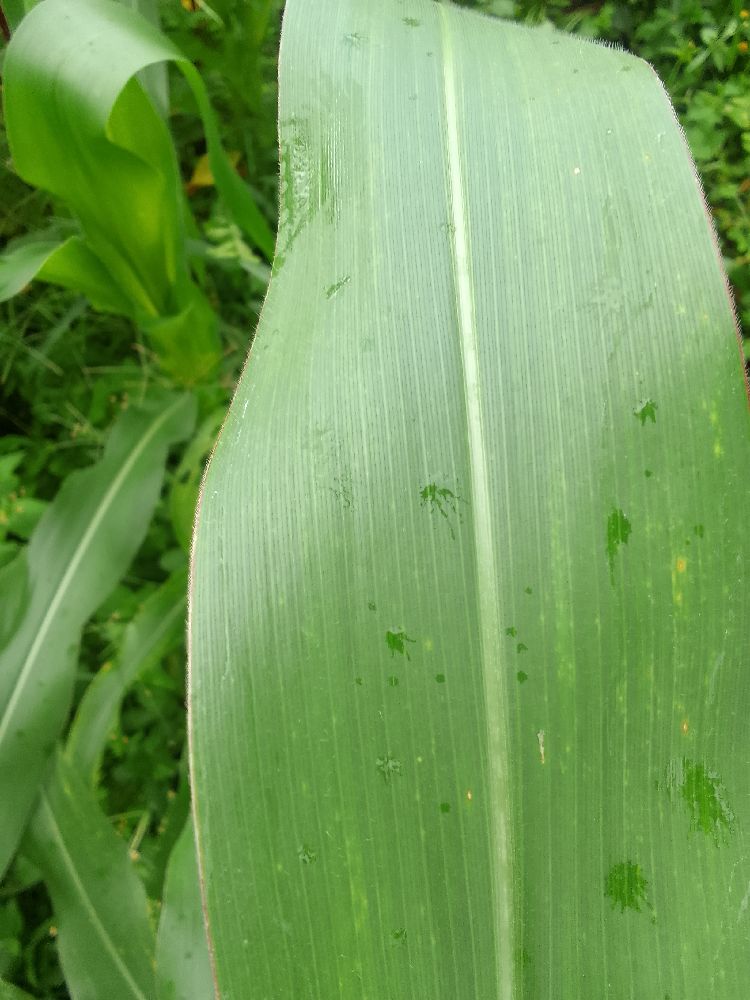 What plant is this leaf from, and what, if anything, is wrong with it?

maize, healthy
